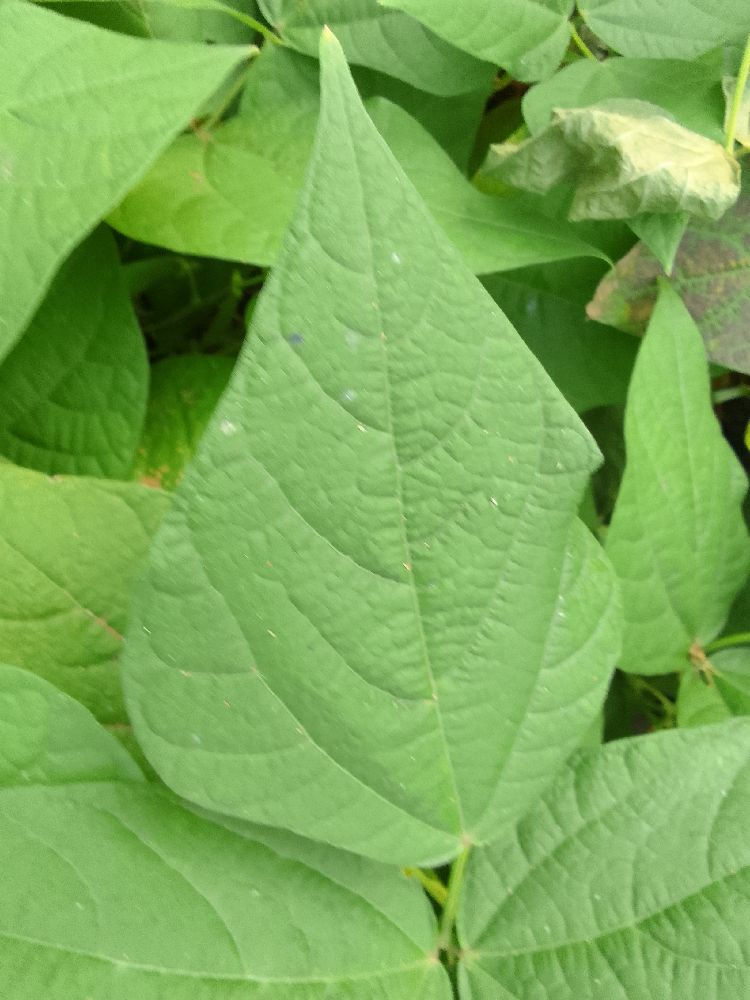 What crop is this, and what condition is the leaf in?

common bean, healthy
